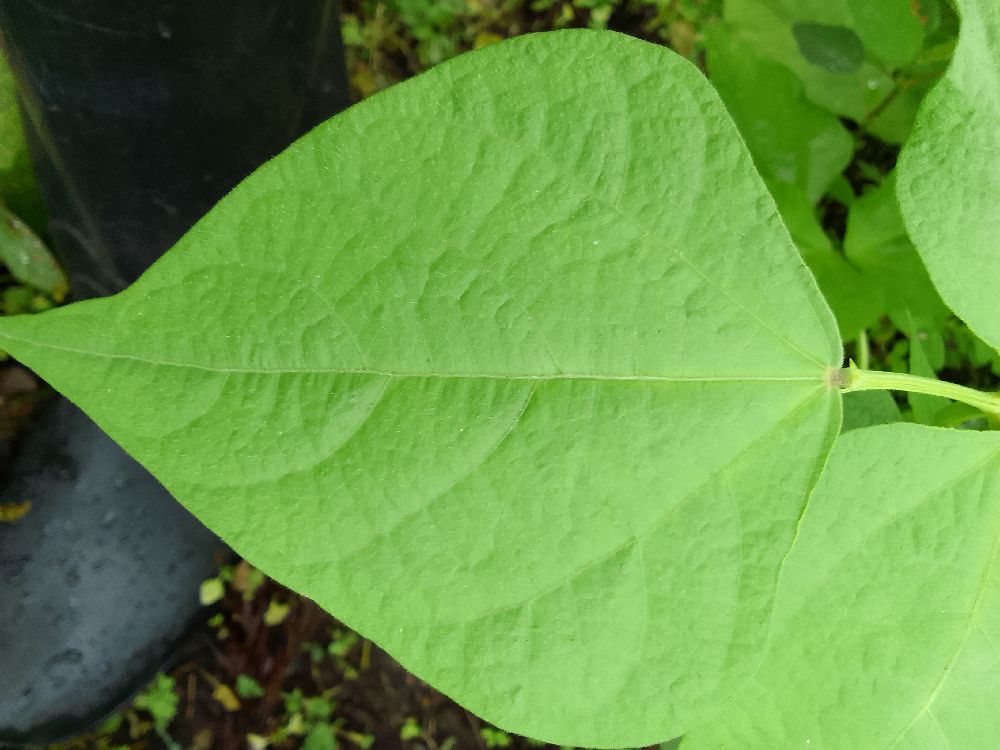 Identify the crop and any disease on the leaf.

common bean, healthy
